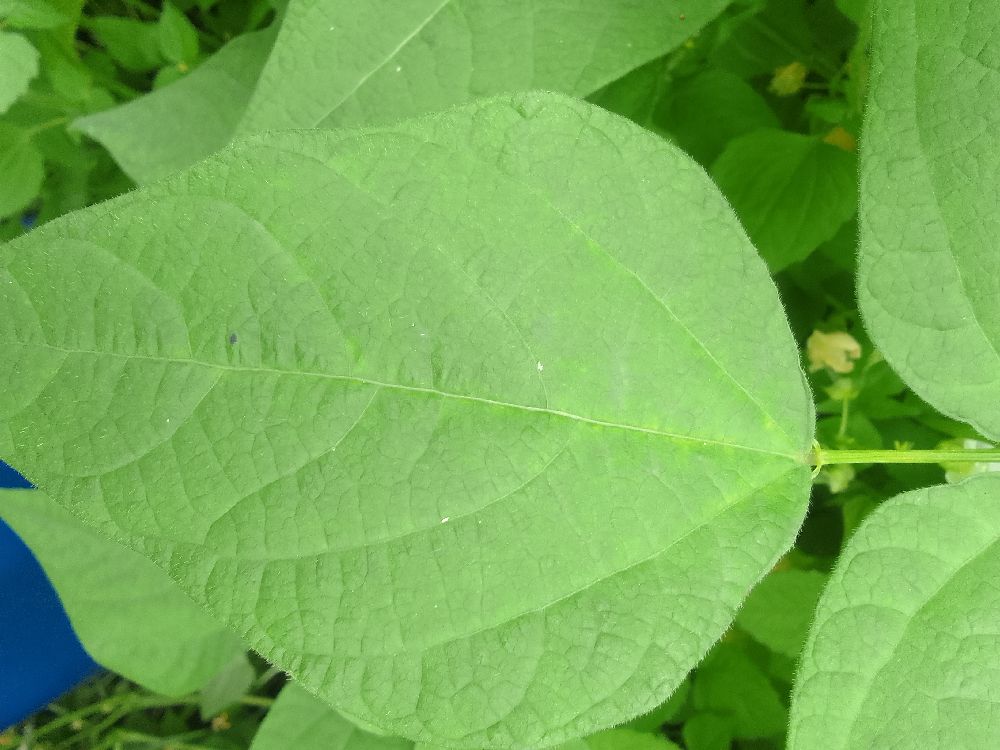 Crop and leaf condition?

common bean, healthy
